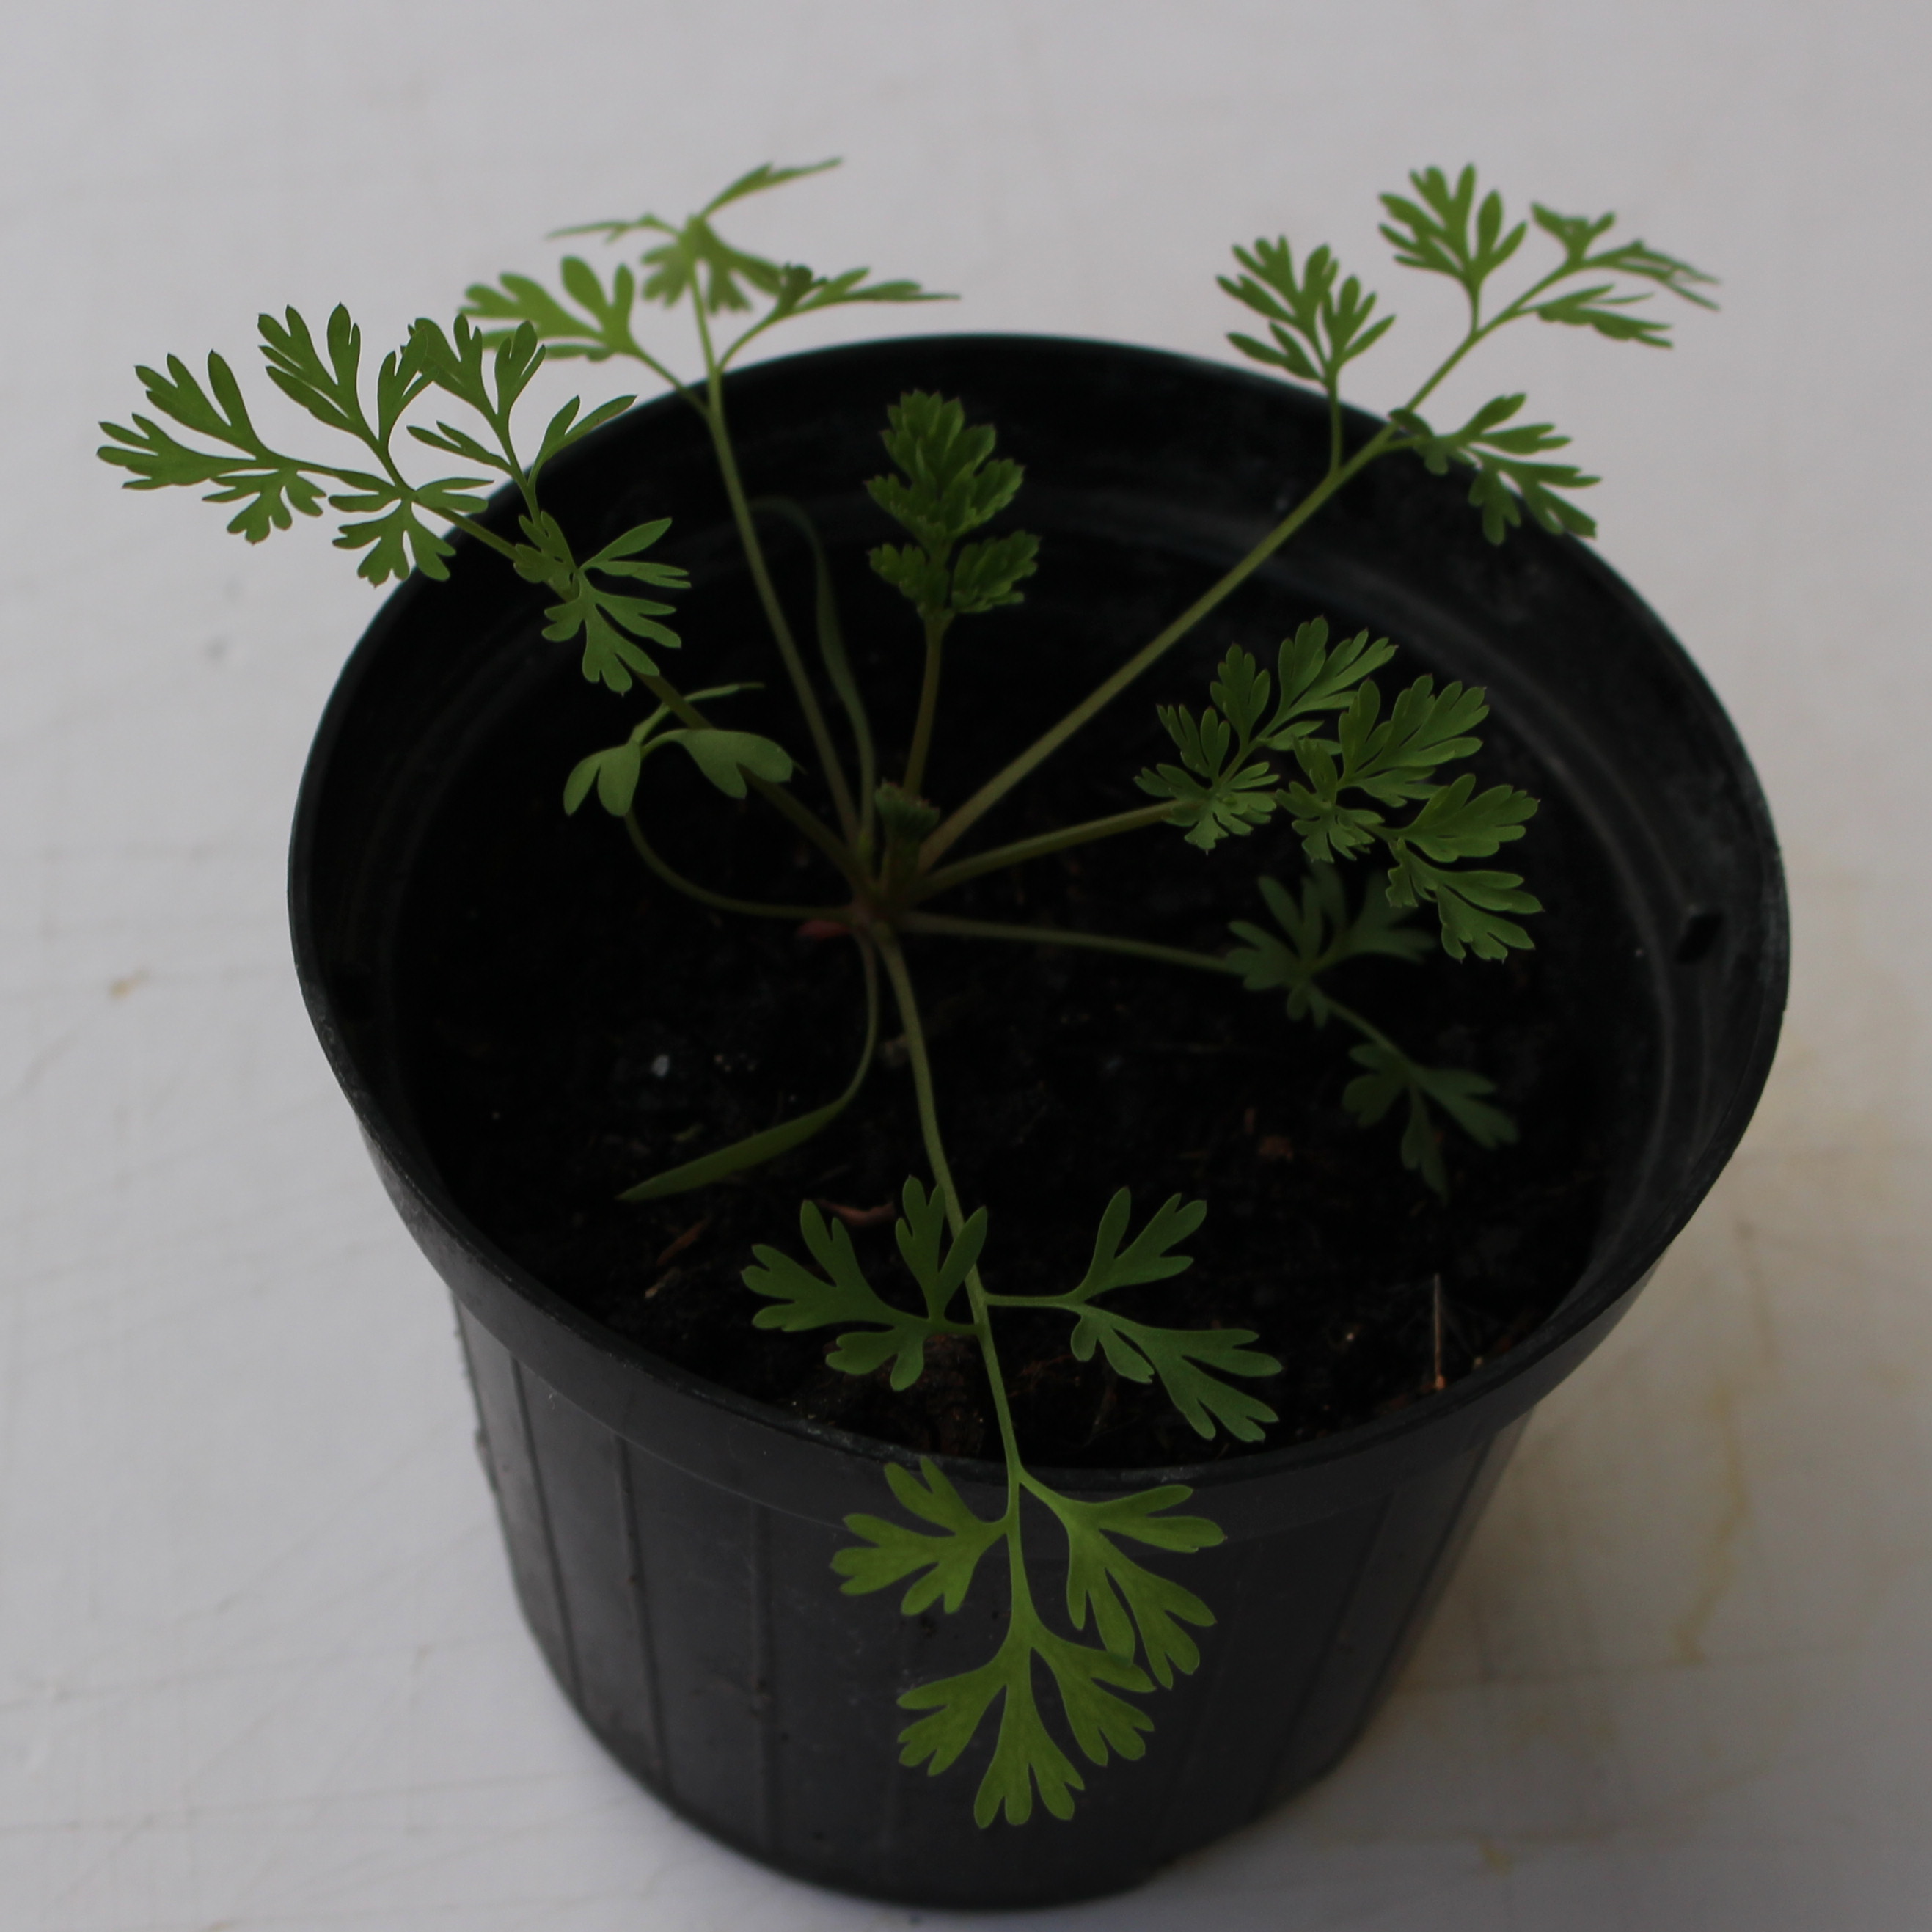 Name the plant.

Fumaria officinalis
